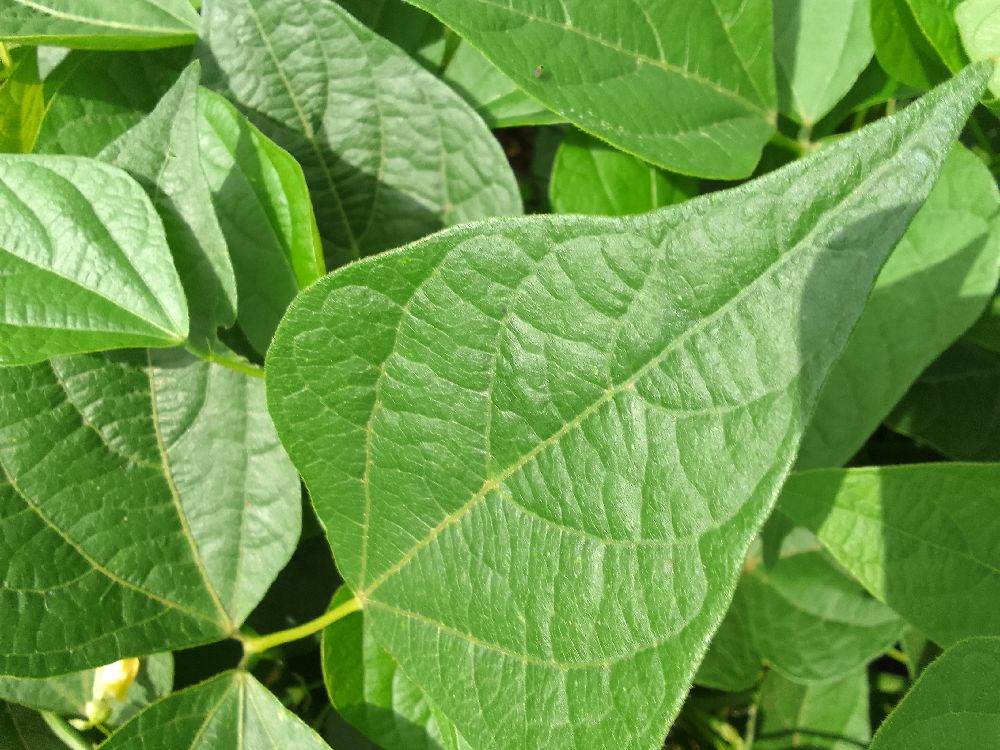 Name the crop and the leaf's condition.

common bean, healthy
